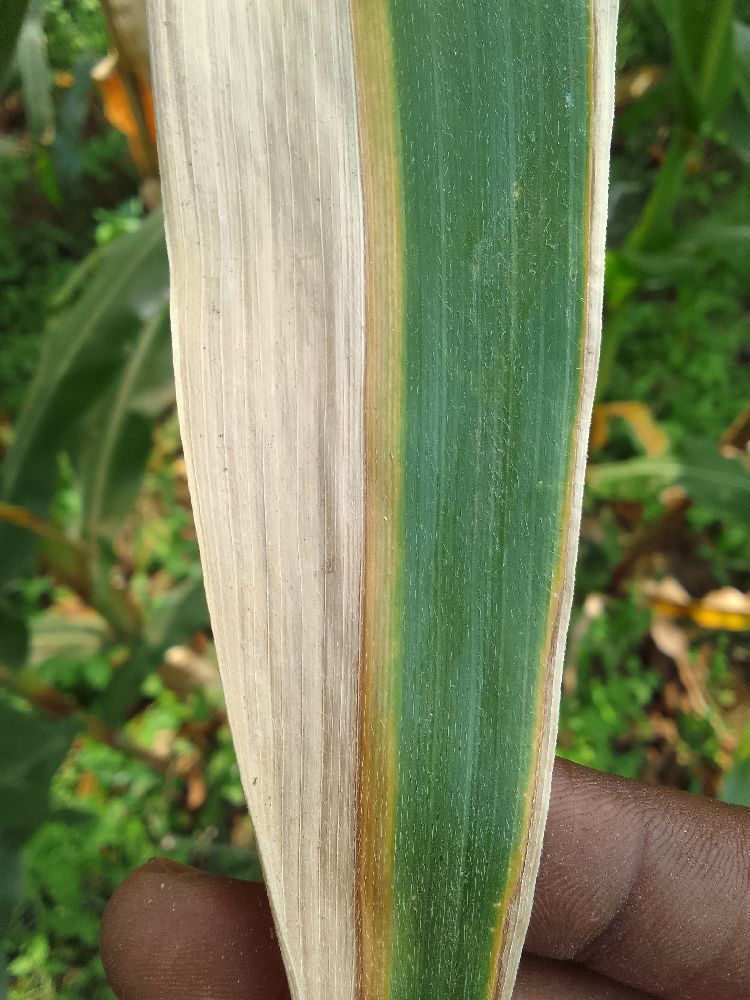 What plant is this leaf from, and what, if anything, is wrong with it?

maize, maize lethal necrosis
